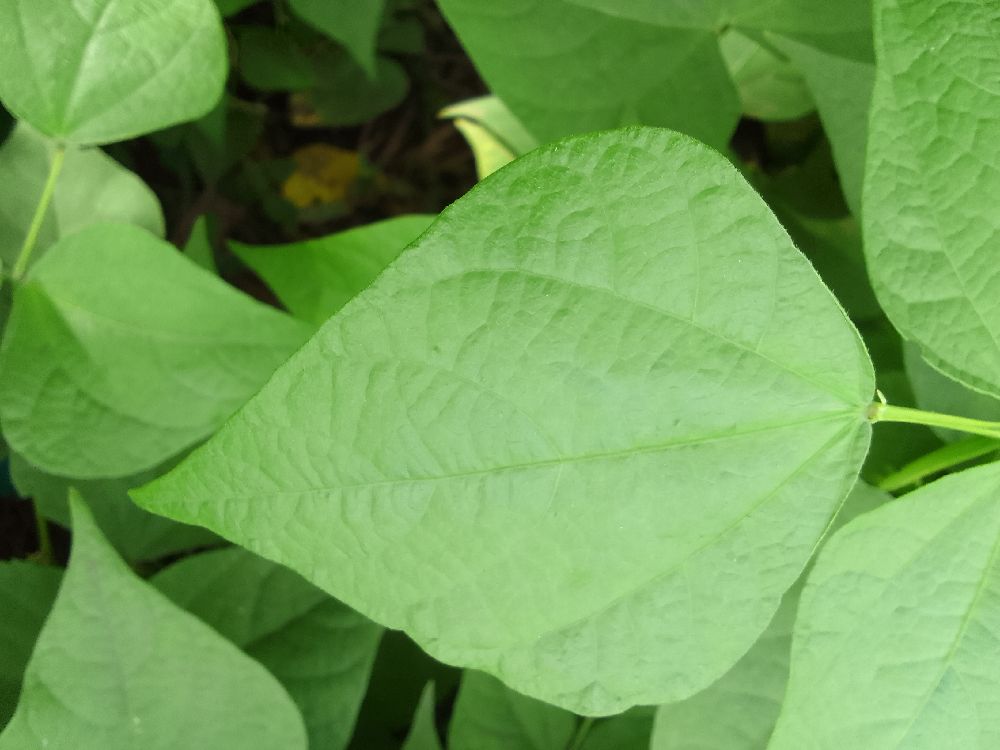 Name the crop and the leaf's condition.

common bean, healthy
